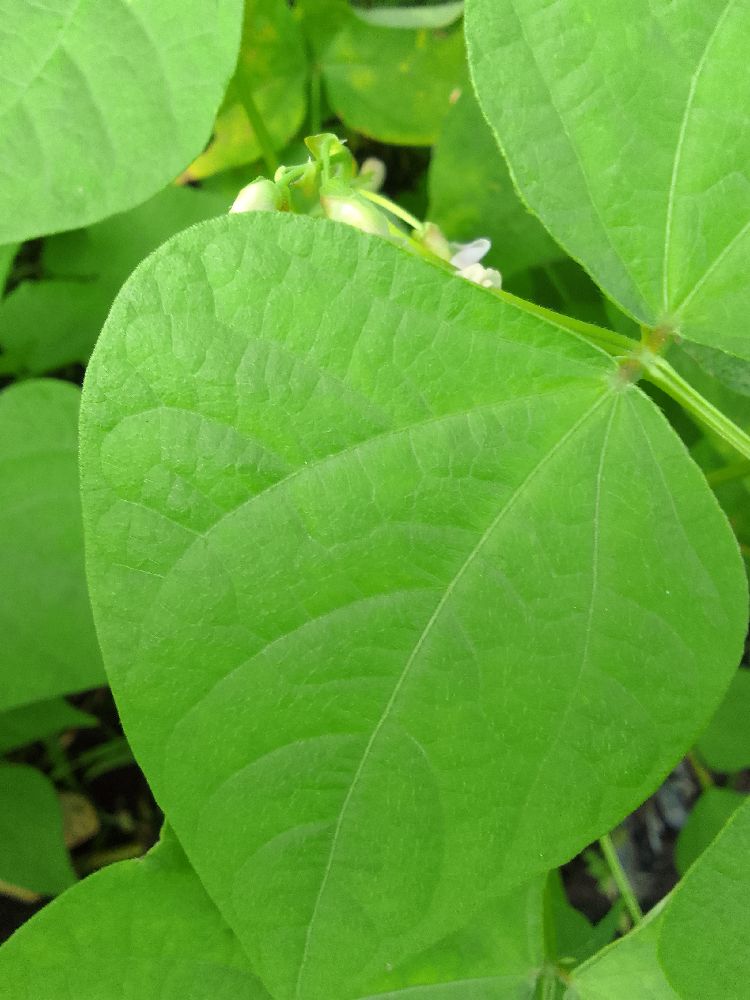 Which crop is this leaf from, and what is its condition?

common bean, healthy
